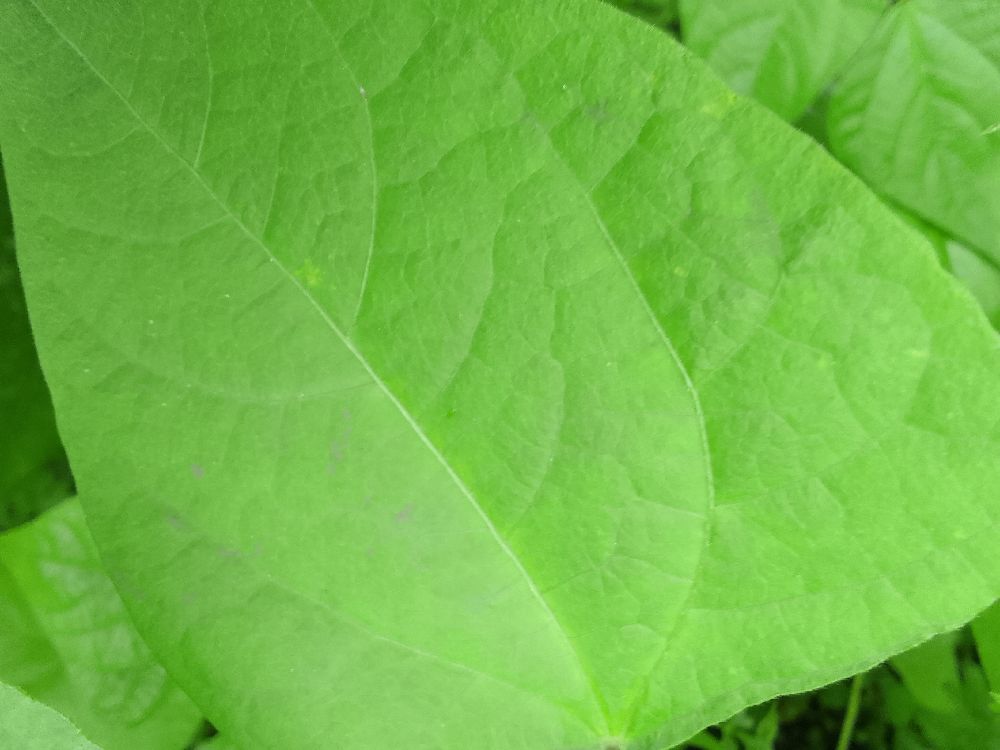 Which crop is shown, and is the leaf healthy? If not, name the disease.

common bean, healthy
